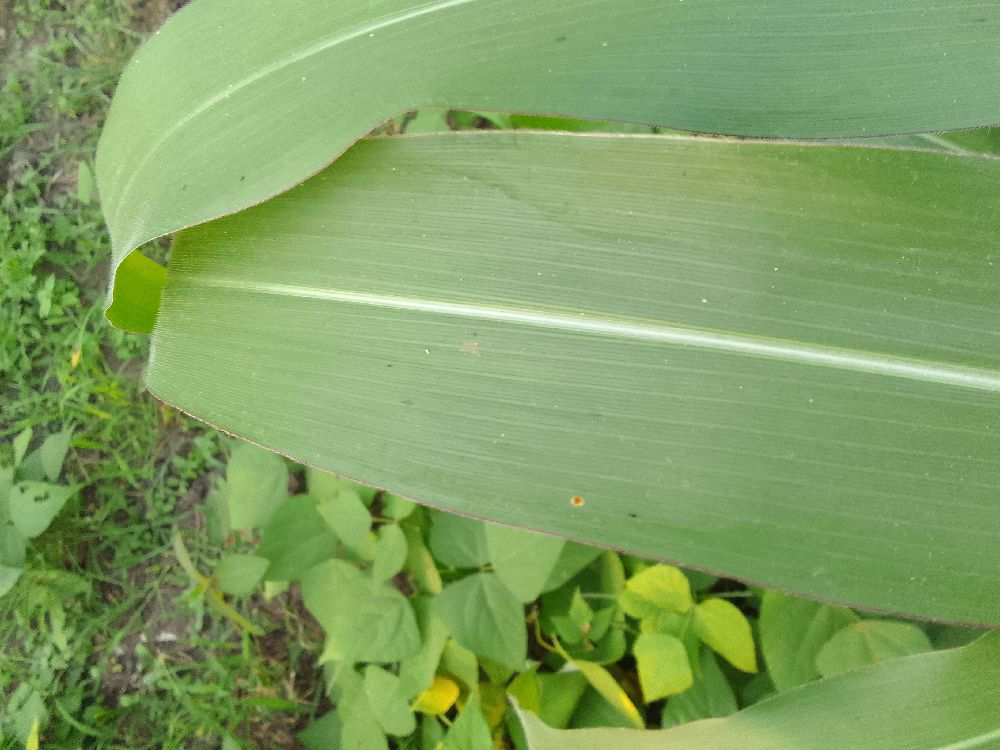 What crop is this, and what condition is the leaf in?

maize, healthy
